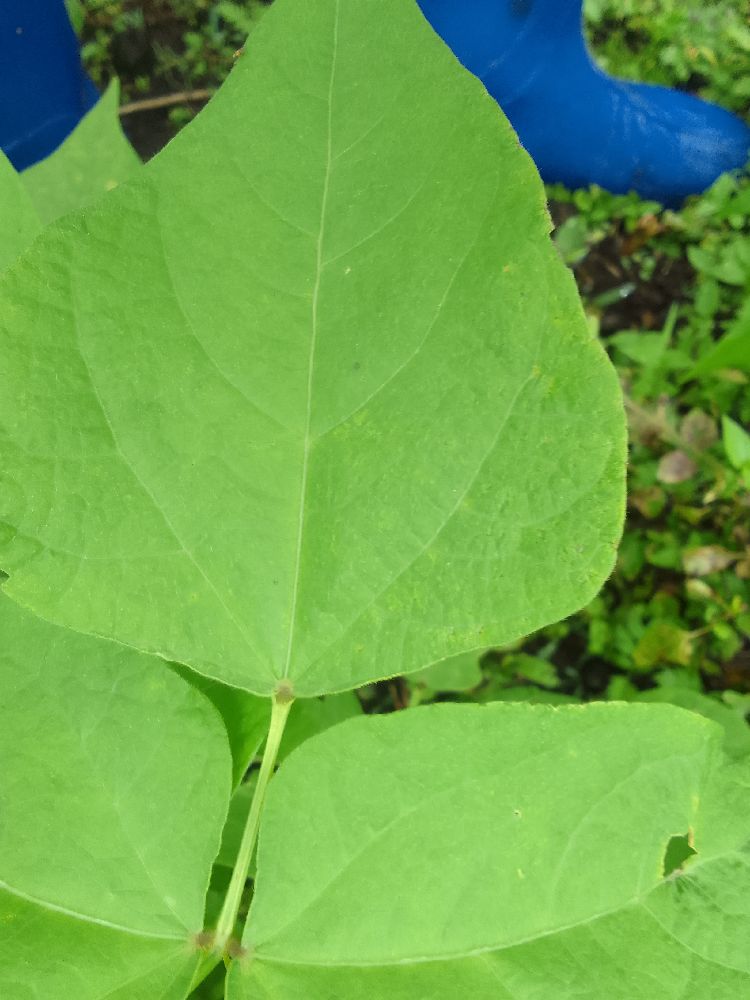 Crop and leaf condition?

common bean, healthy
